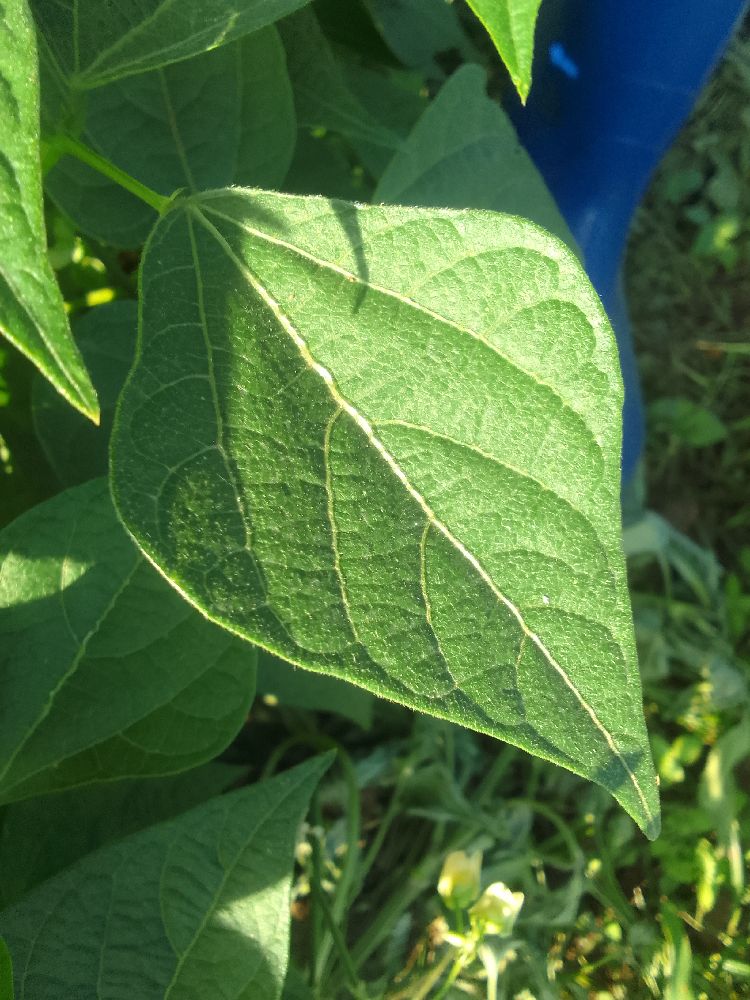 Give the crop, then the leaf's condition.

common bean, healthy
